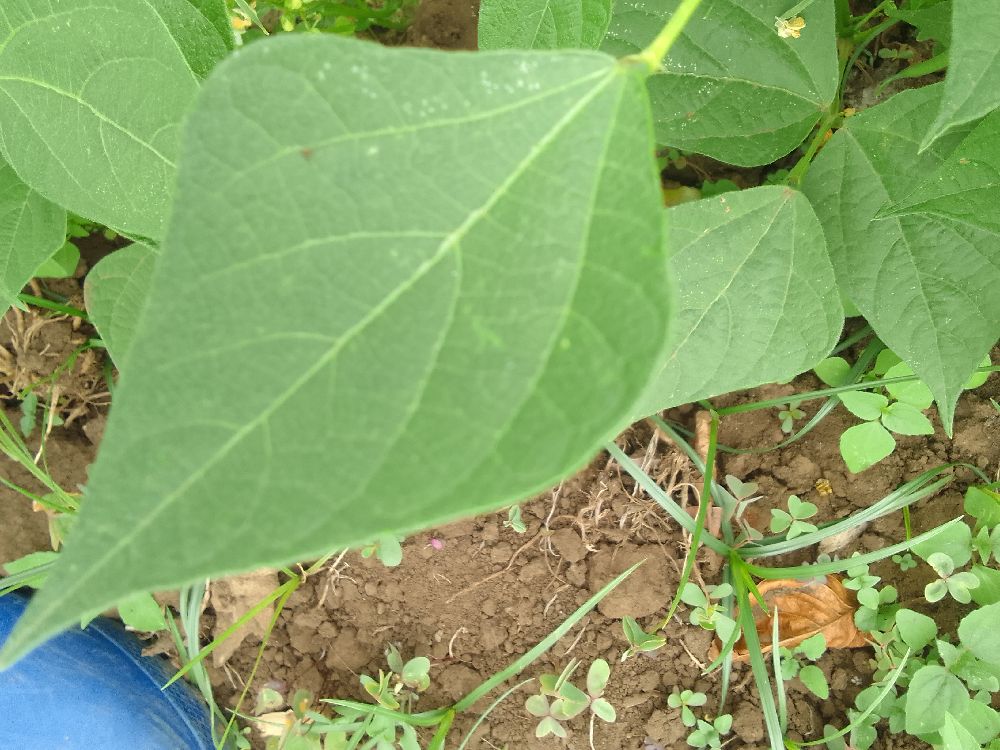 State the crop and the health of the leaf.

common bean, healthy
